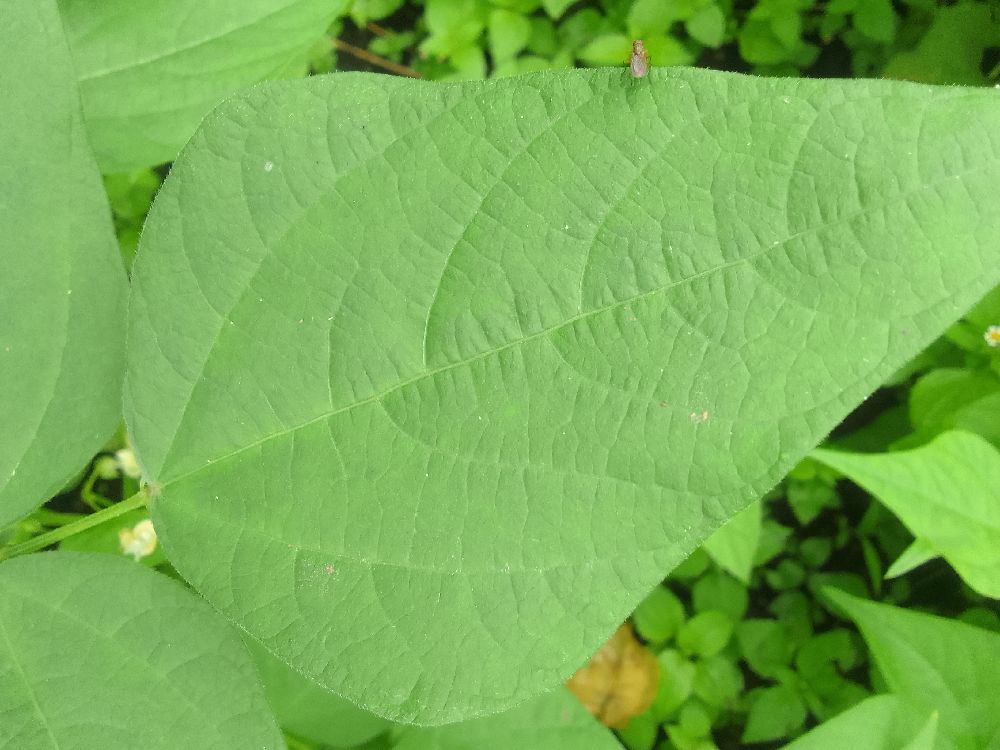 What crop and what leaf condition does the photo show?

common bean, healthy
